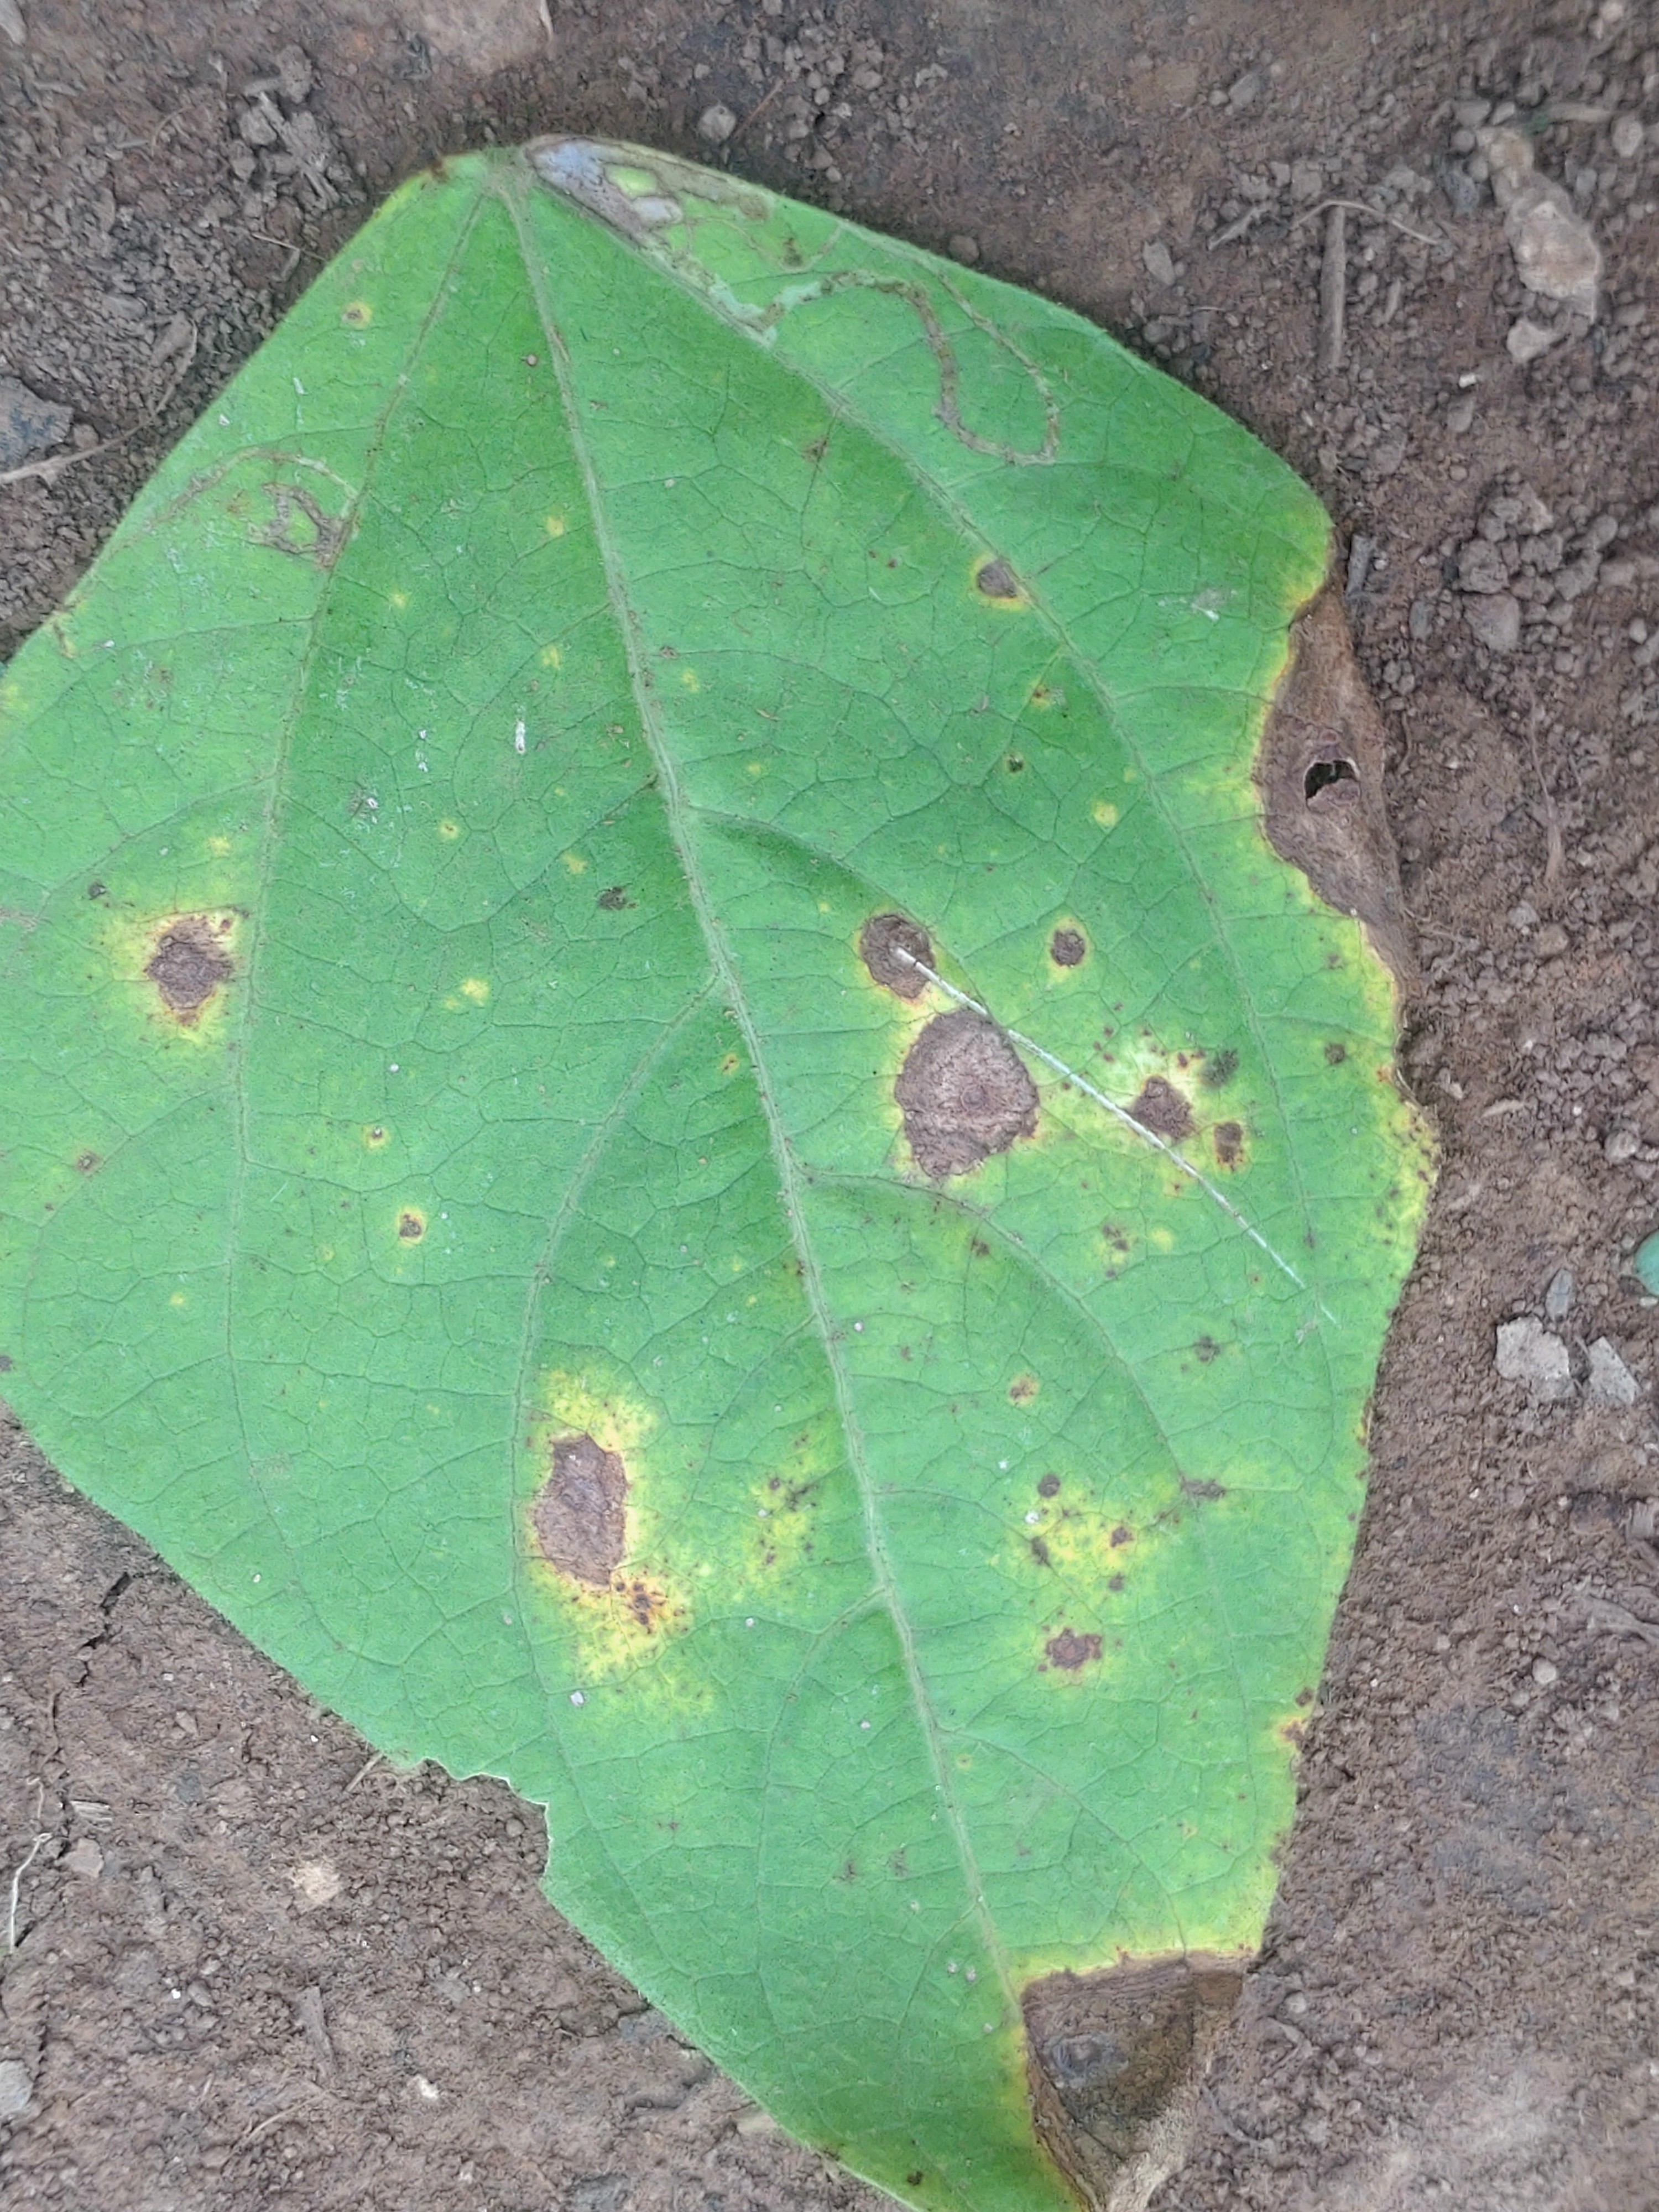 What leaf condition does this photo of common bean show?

rust
